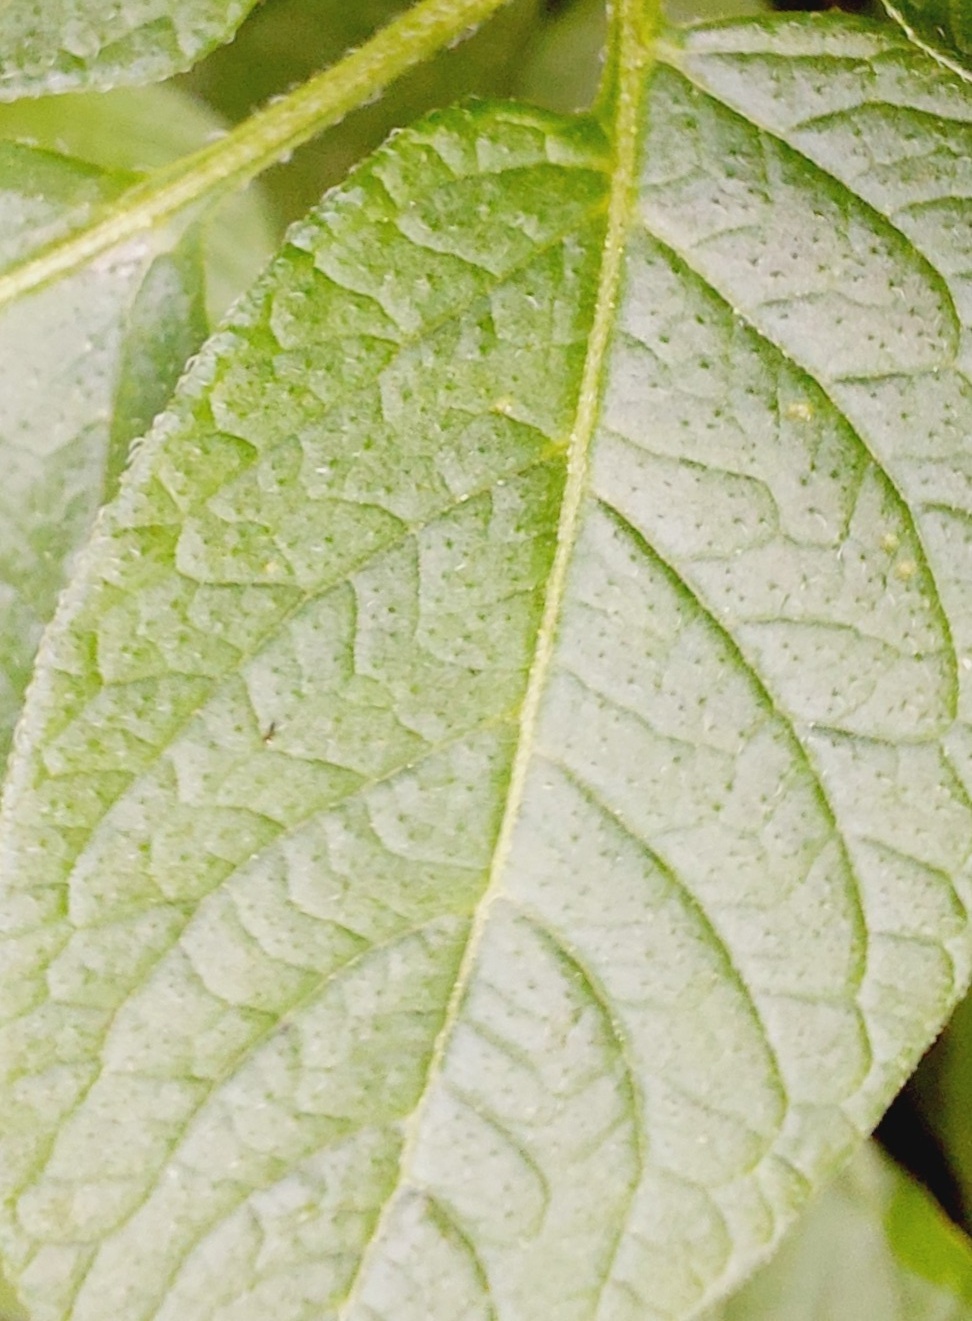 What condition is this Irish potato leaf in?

healthy
